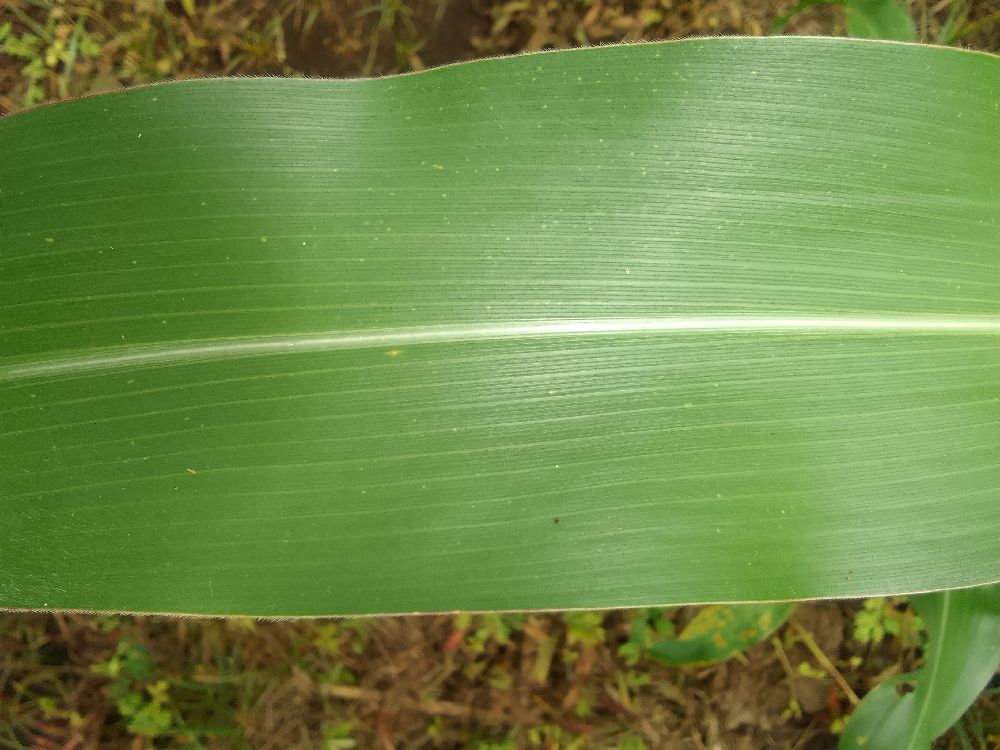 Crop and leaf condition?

maize, healthy
